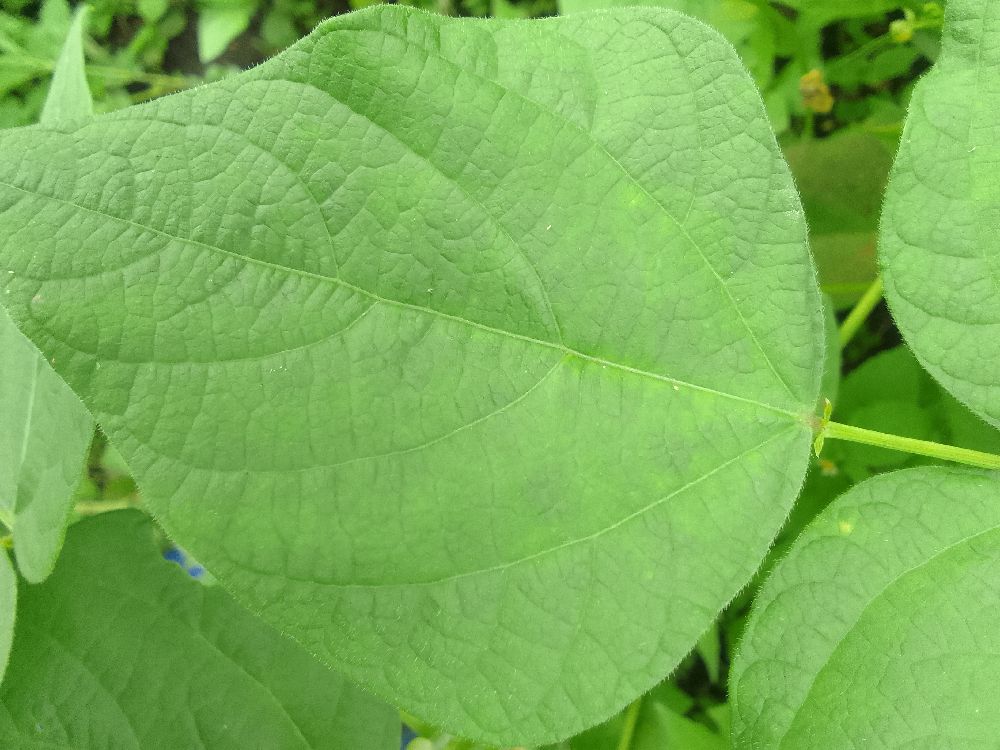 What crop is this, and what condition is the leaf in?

common bean, healthy
